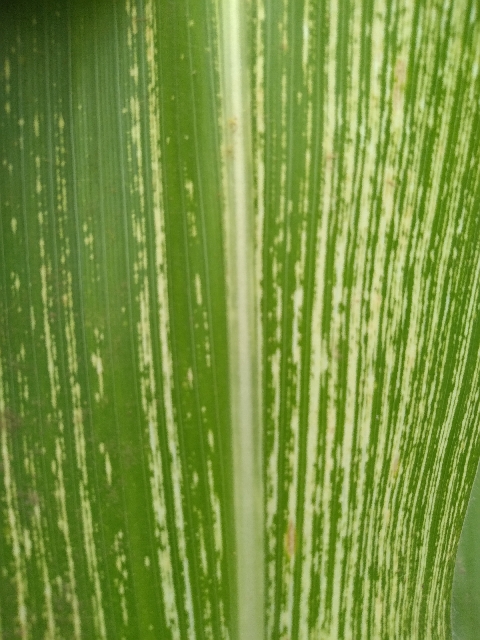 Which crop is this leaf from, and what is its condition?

maize, maize streak virus
